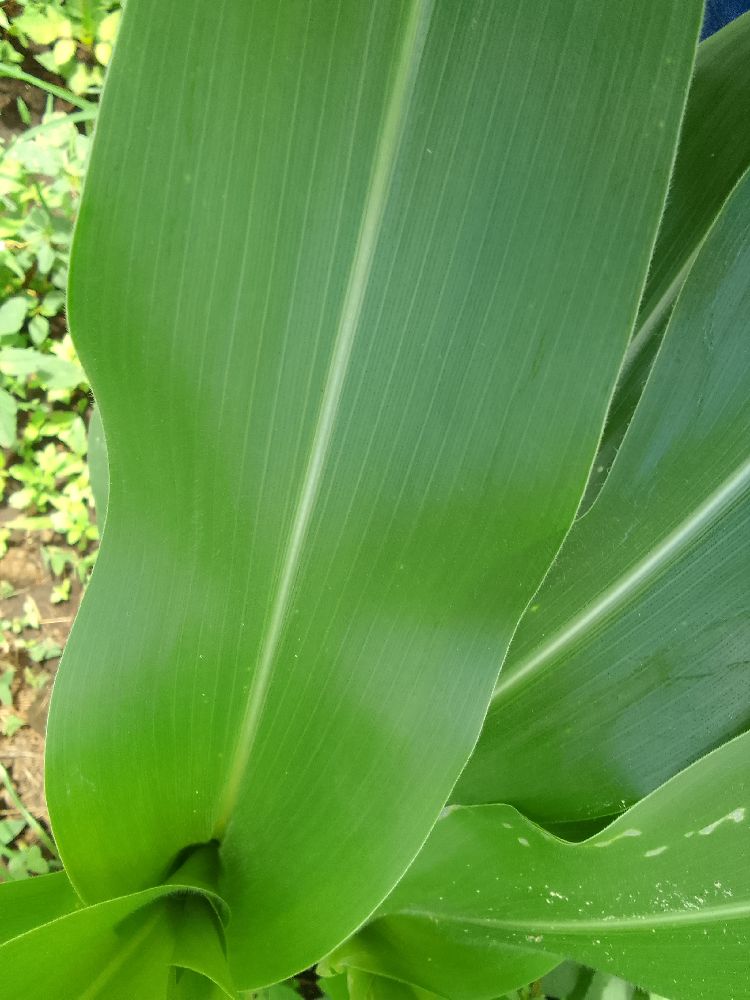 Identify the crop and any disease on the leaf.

maize, healthy
